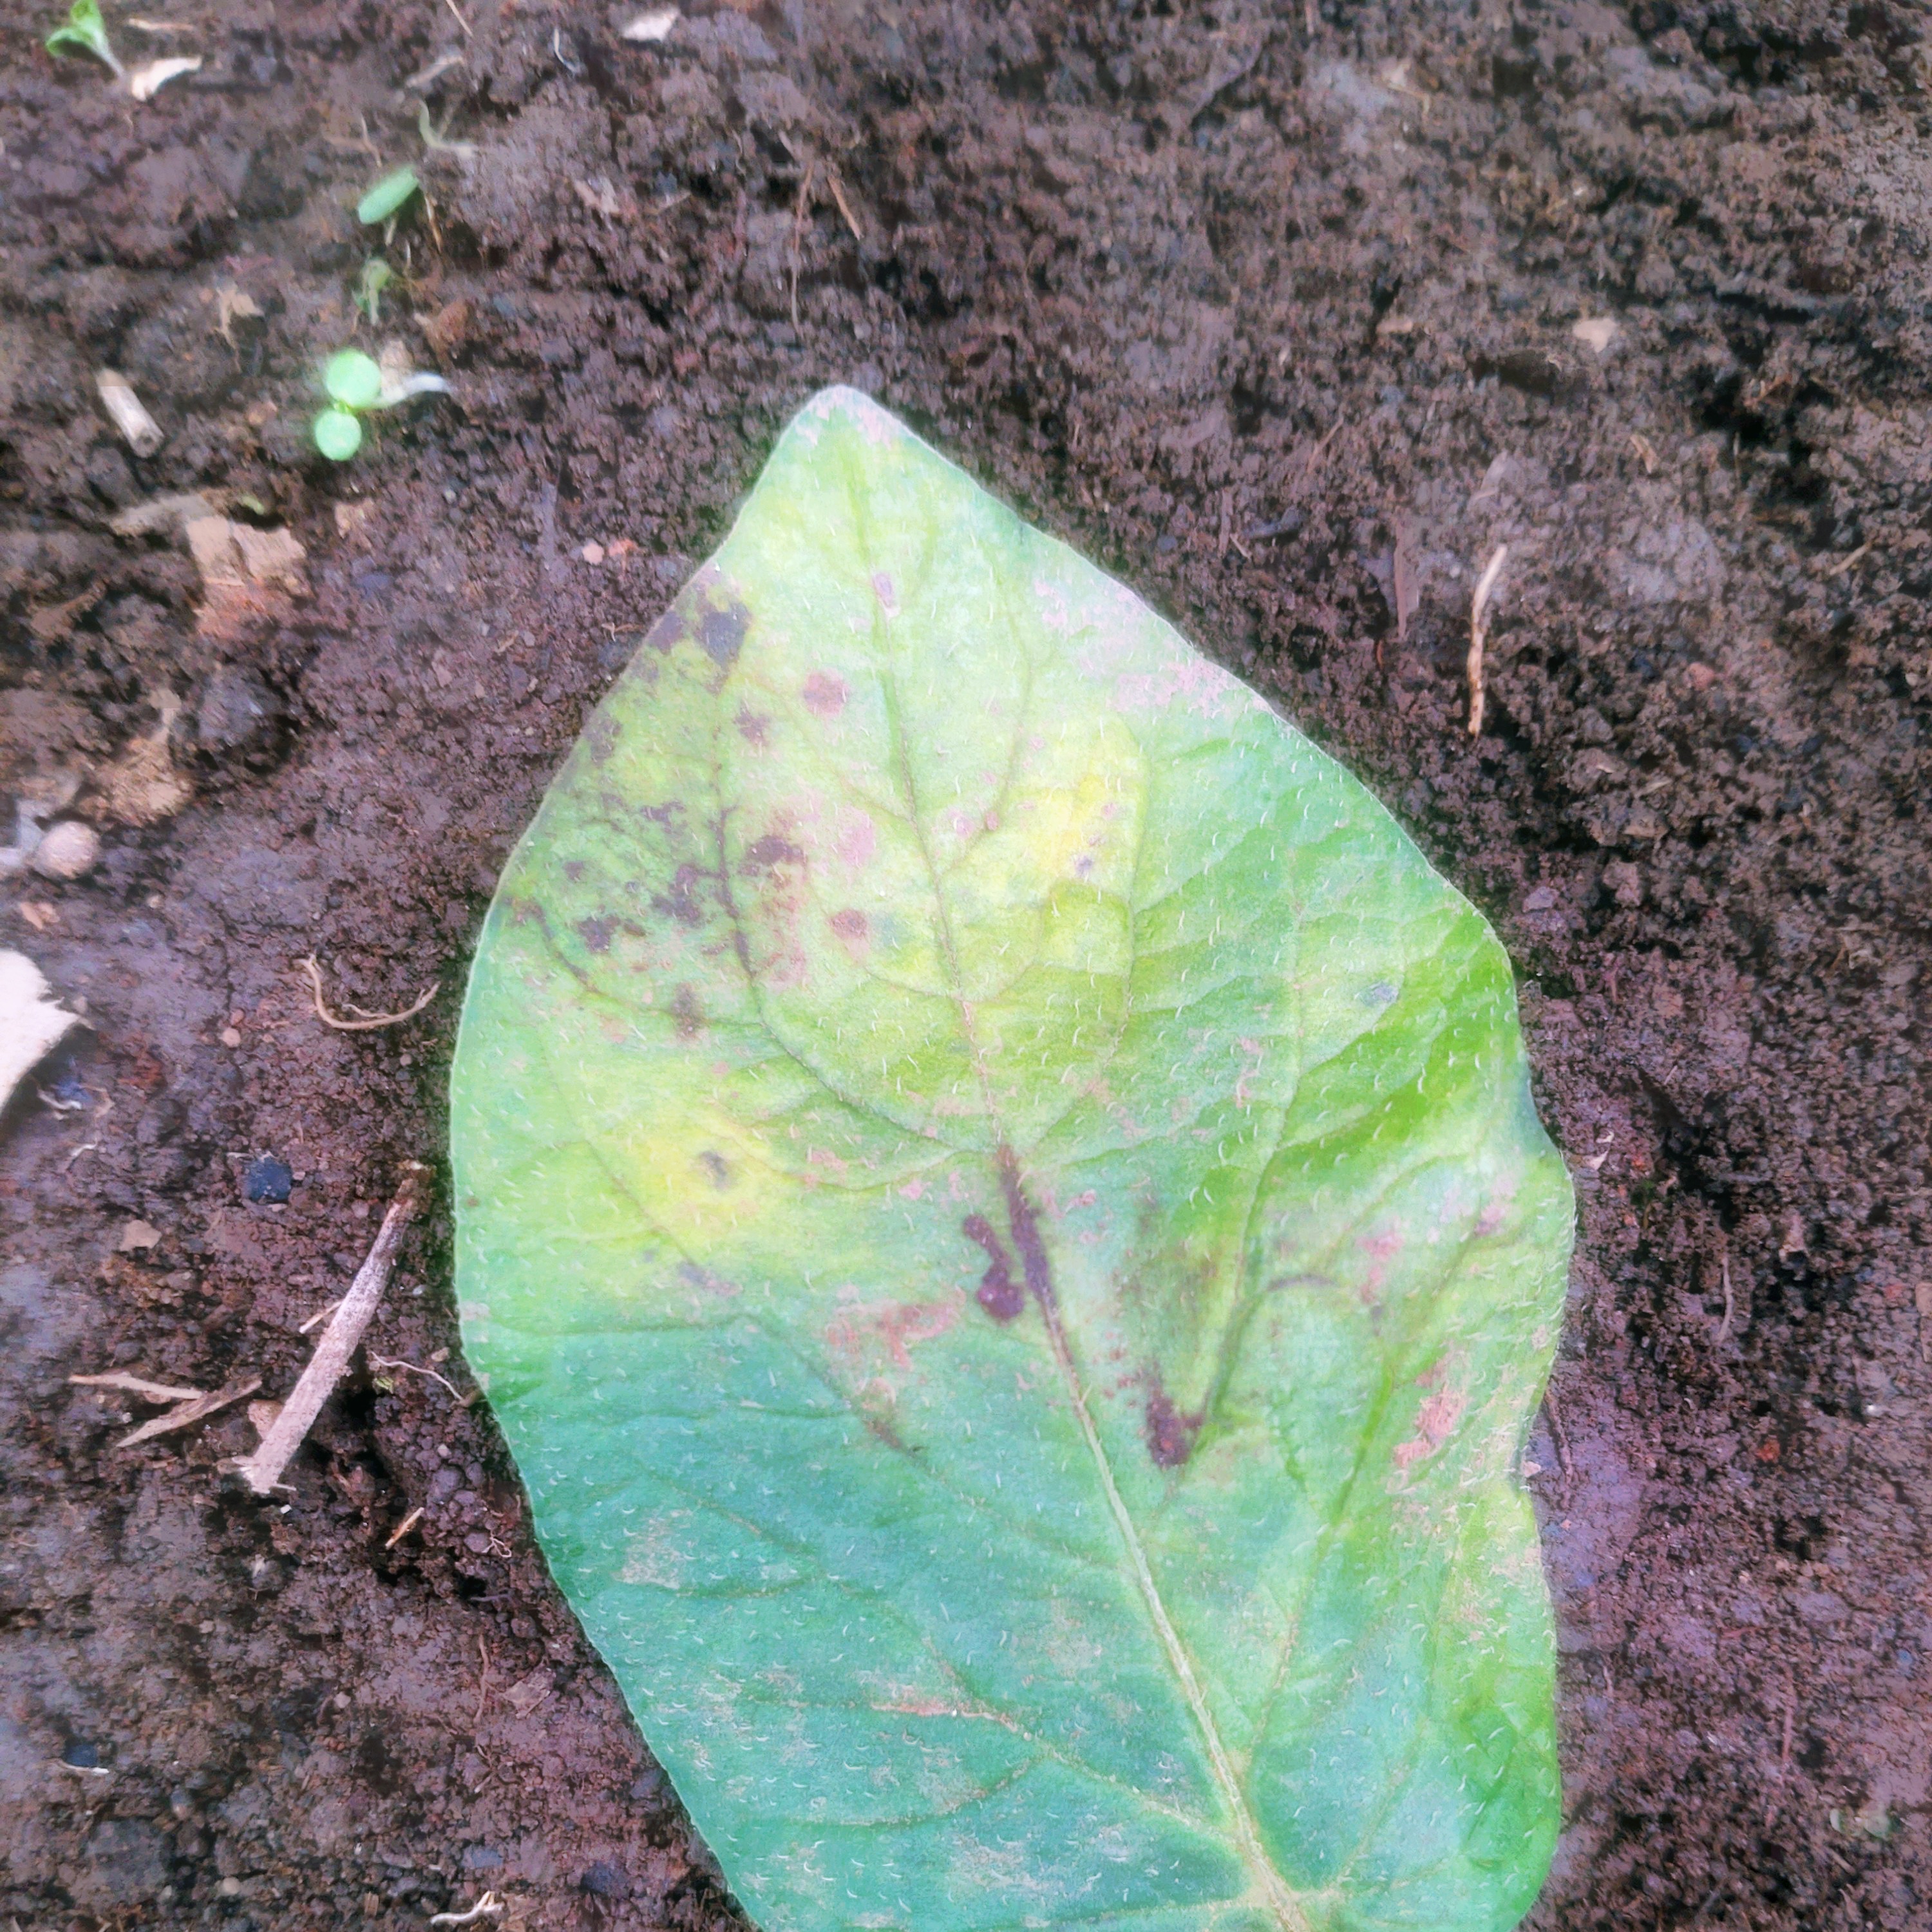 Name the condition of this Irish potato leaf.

late blight
